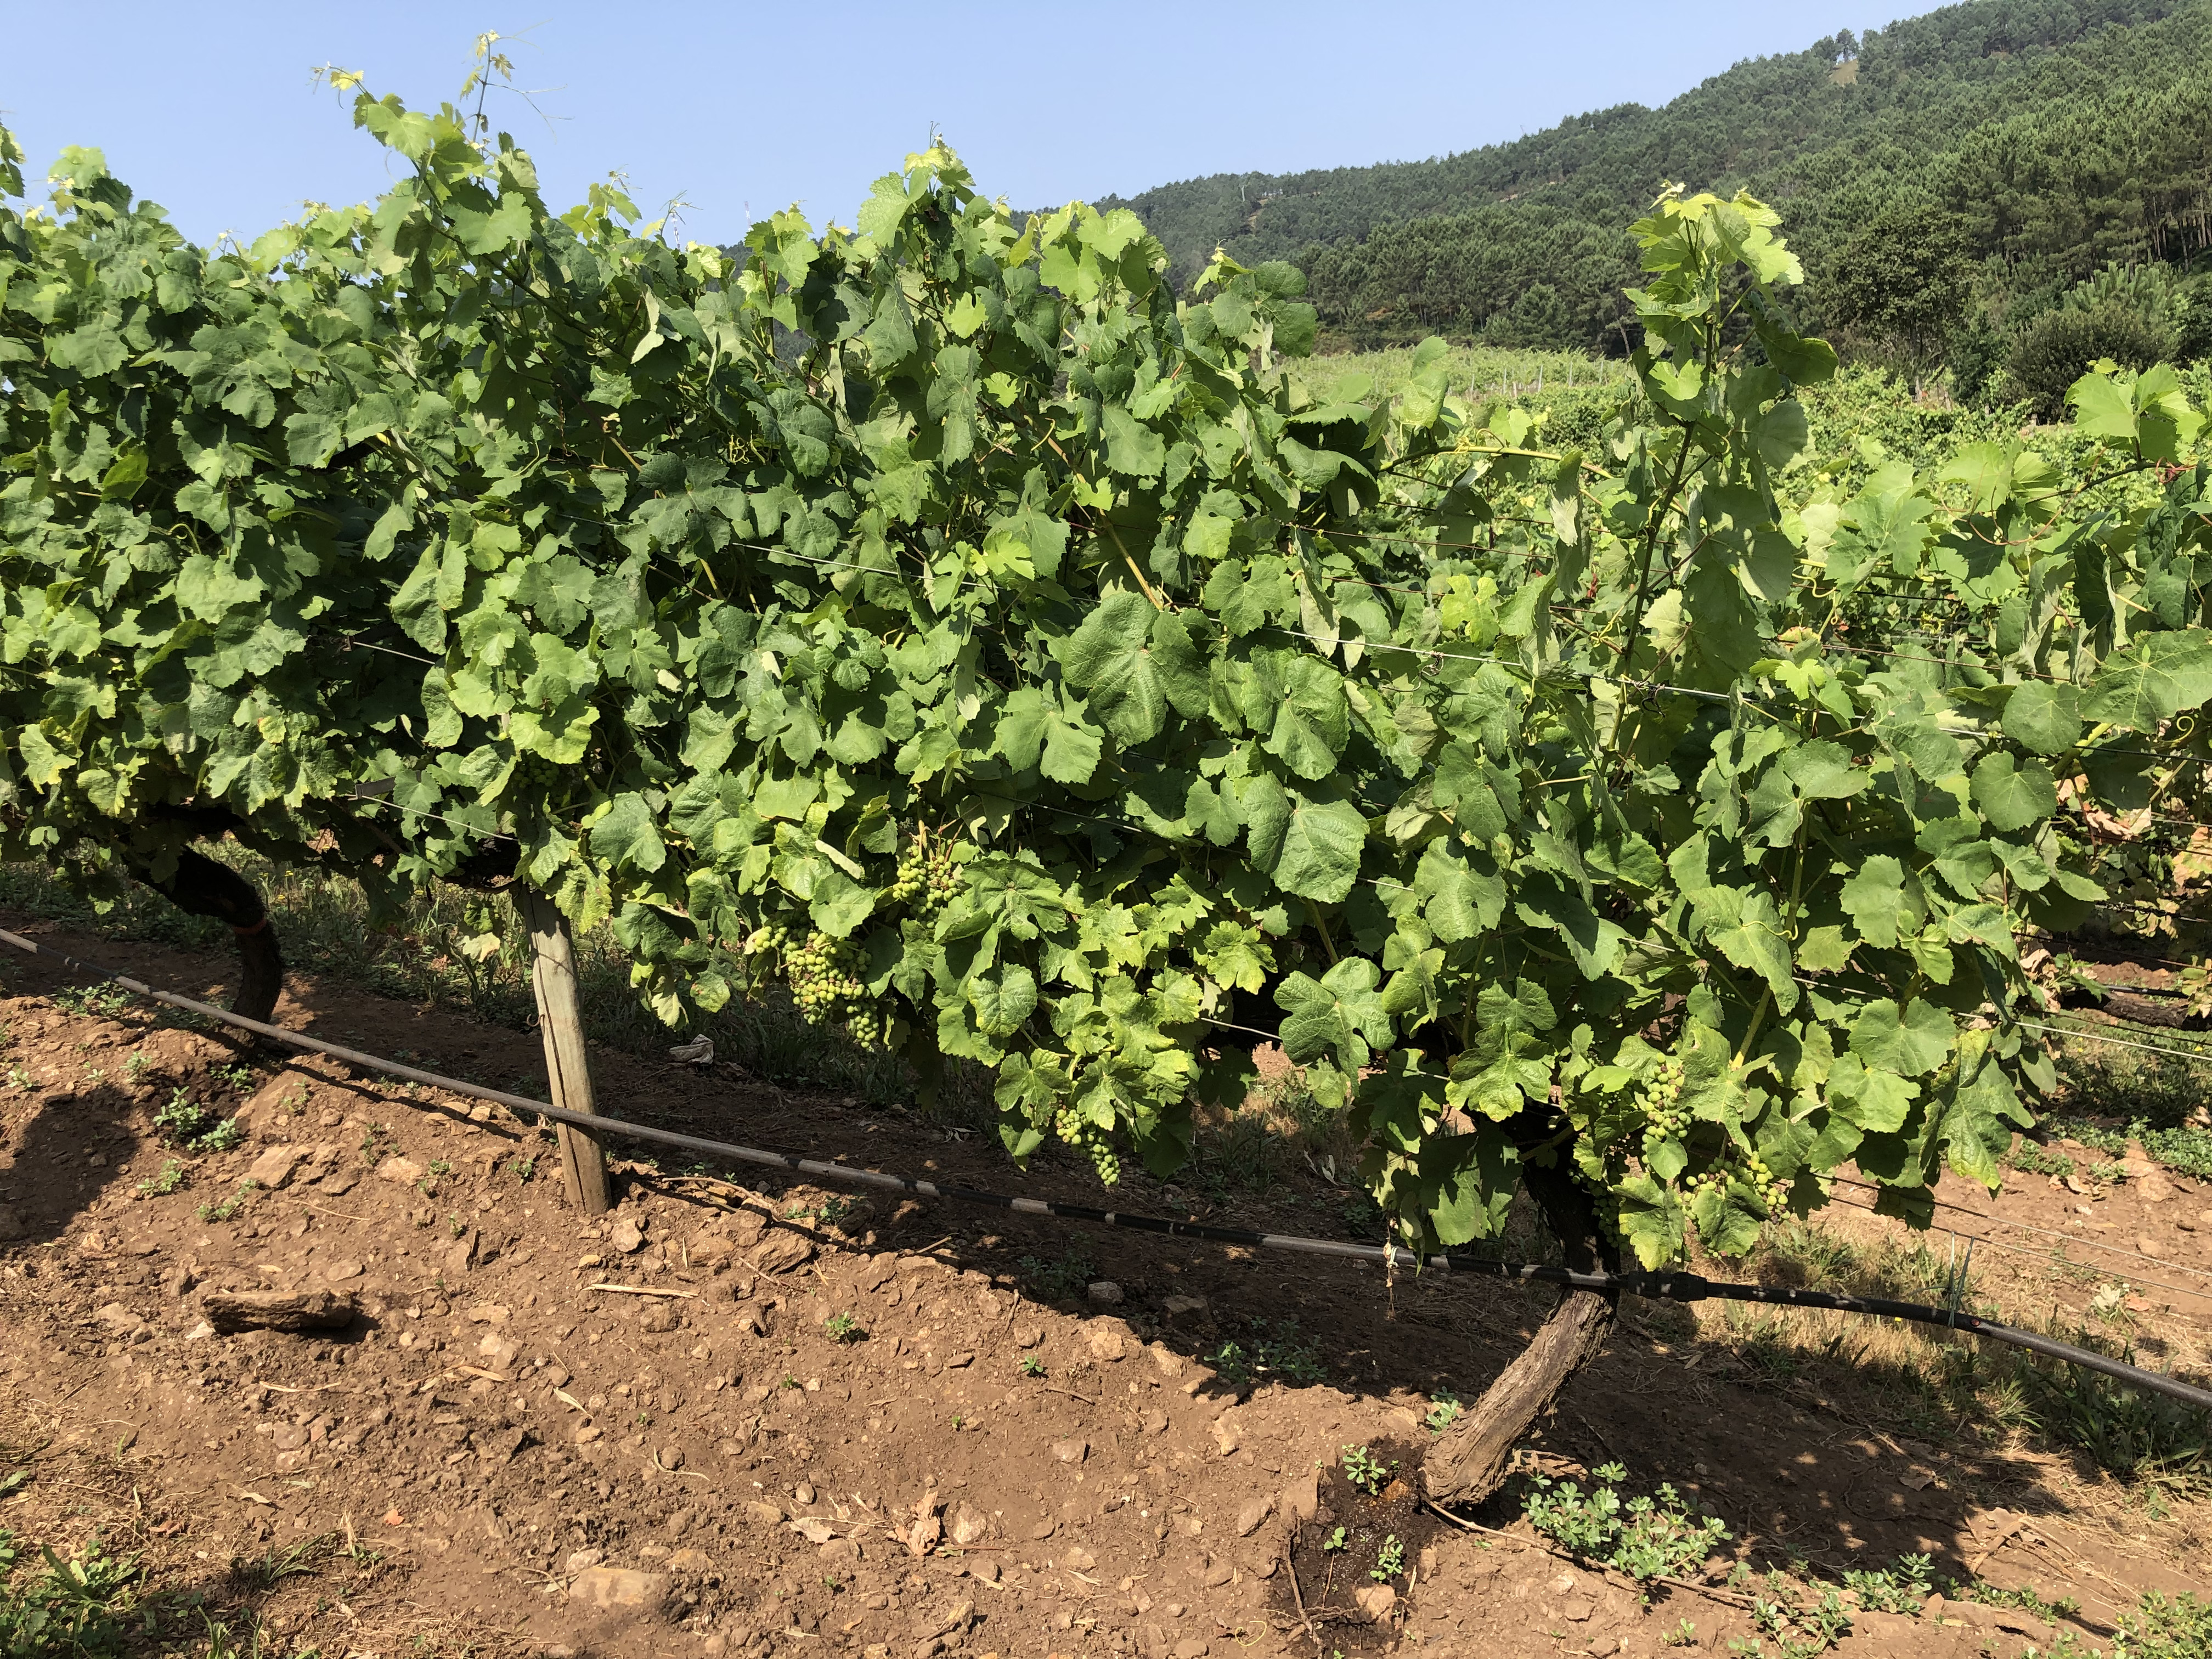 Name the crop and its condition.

grapevine, not affected by esca disease
